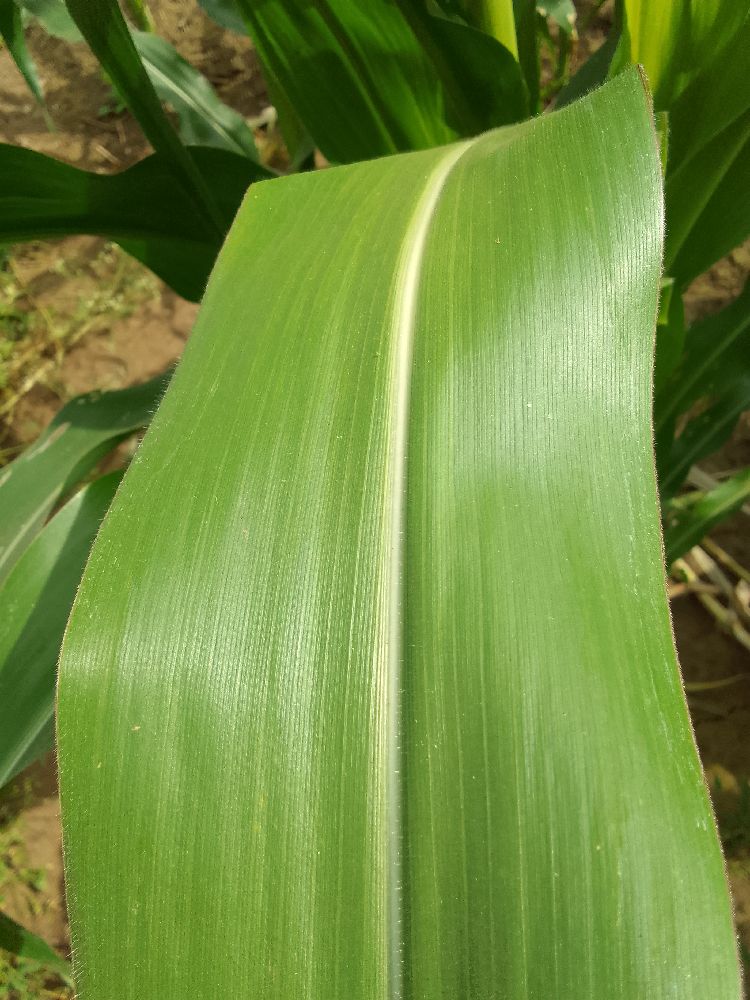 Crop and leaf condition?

maize, healthy
